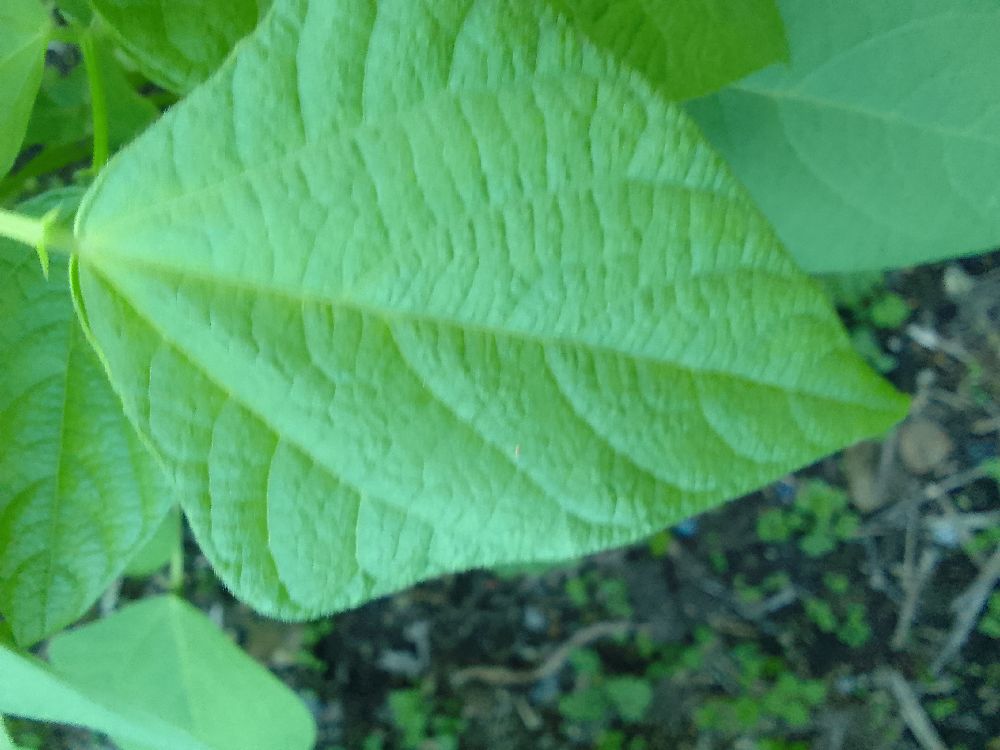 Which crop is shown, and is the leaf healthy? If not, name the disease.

common bean, healthy
